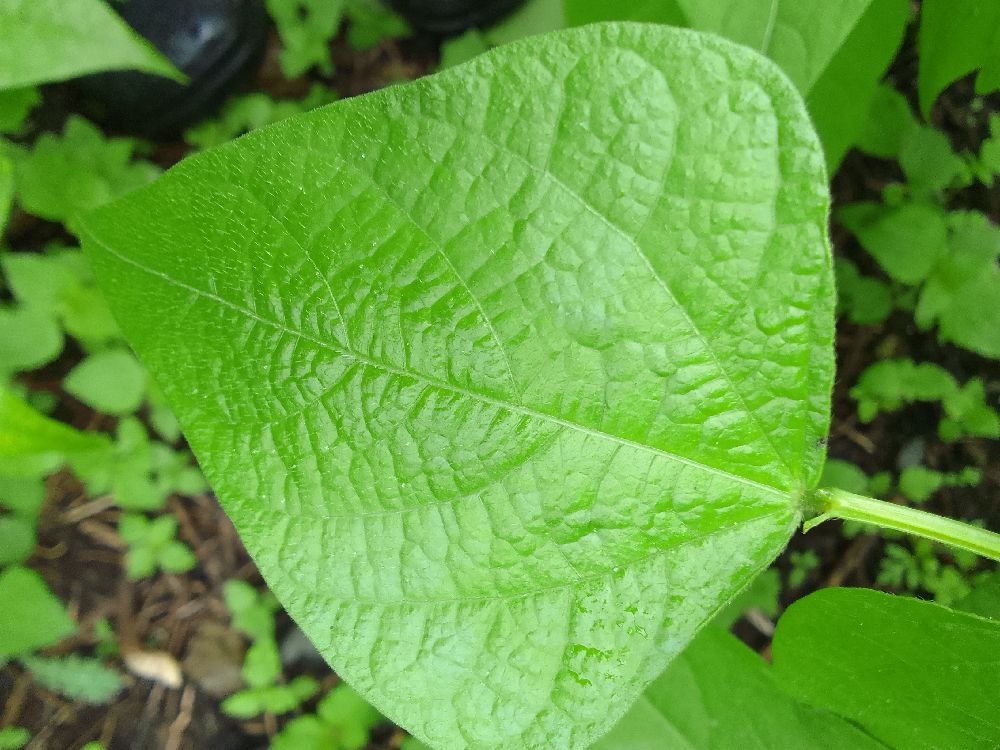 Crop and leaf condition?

common bean, healthy
